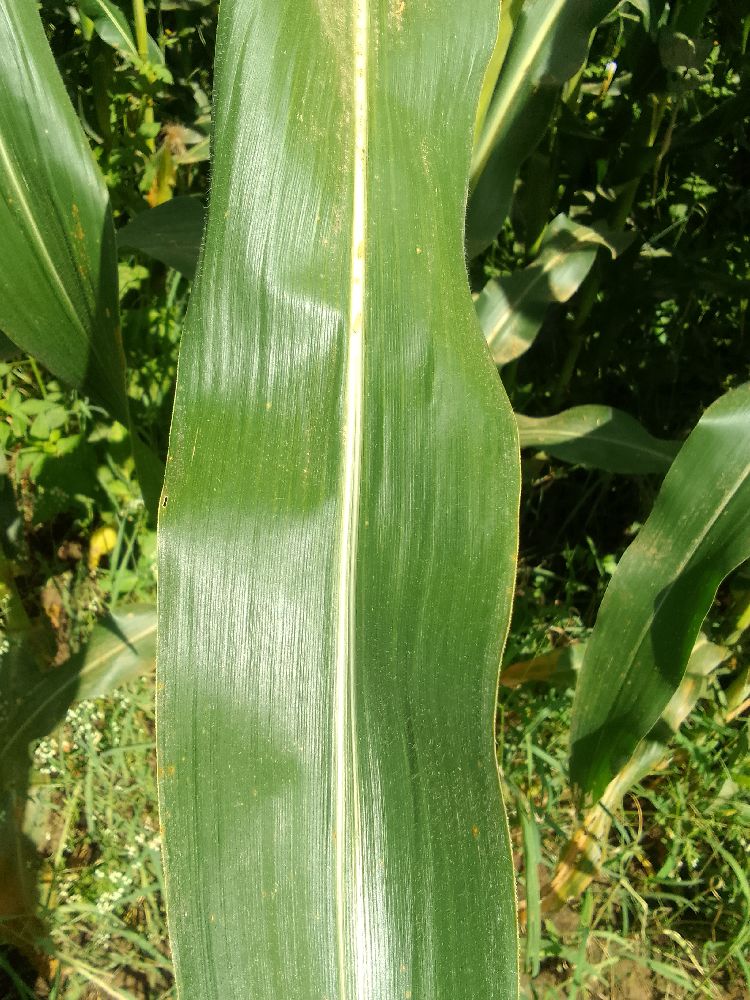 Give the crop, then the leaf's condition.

maize, healthy
